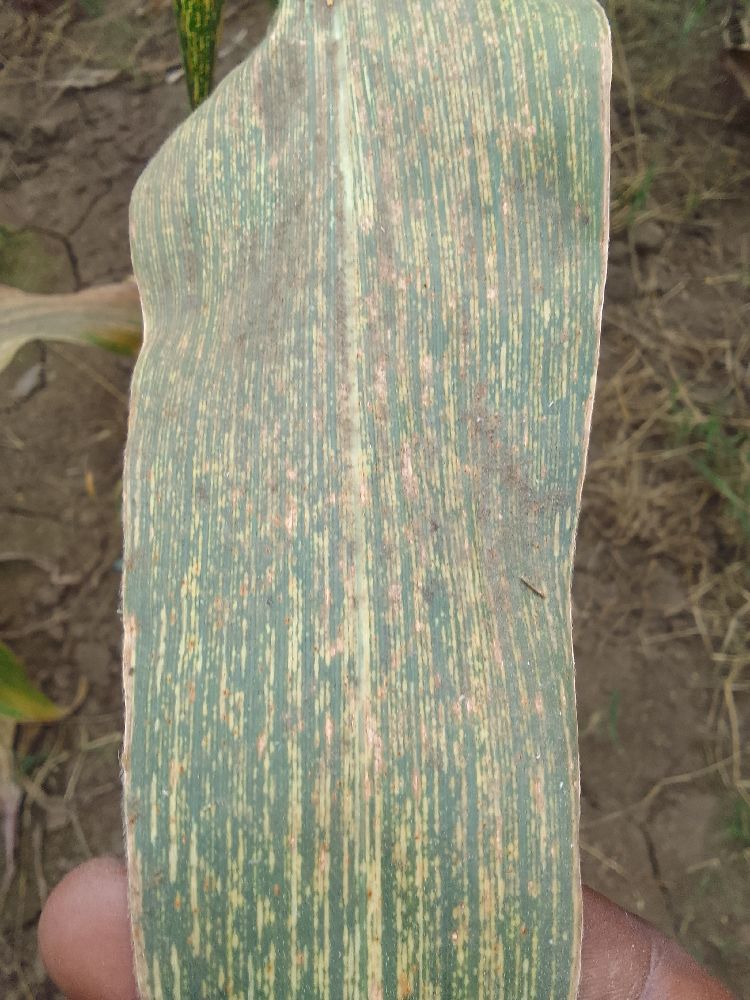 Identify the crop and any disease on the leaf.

maize, maize streak virus
